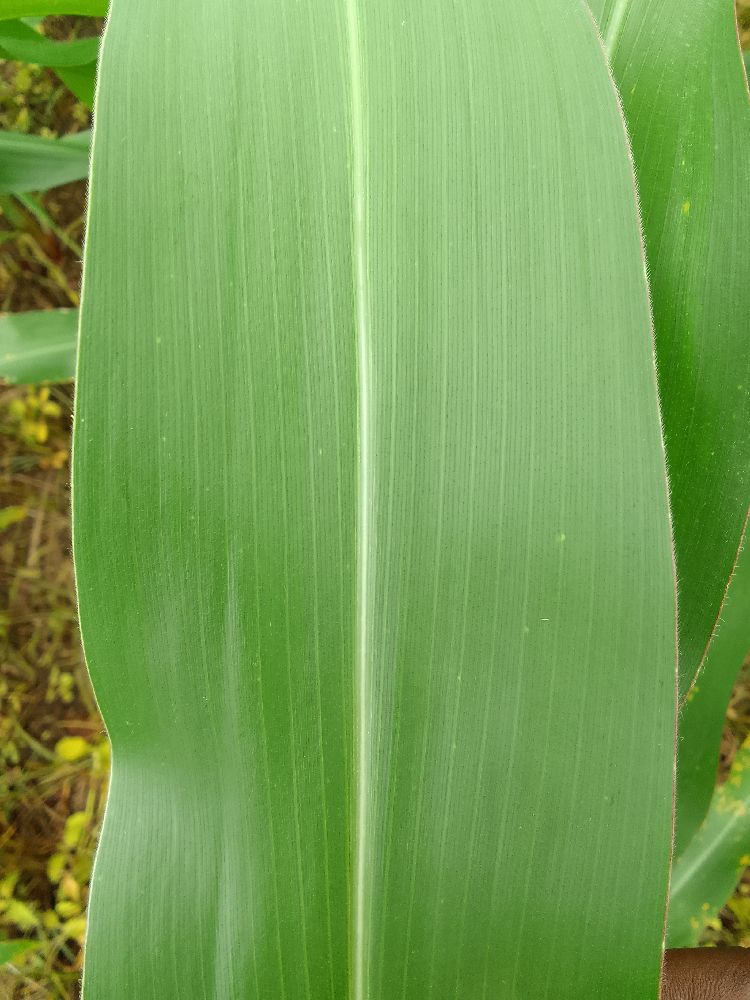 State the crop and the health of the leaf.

maize, healthy
